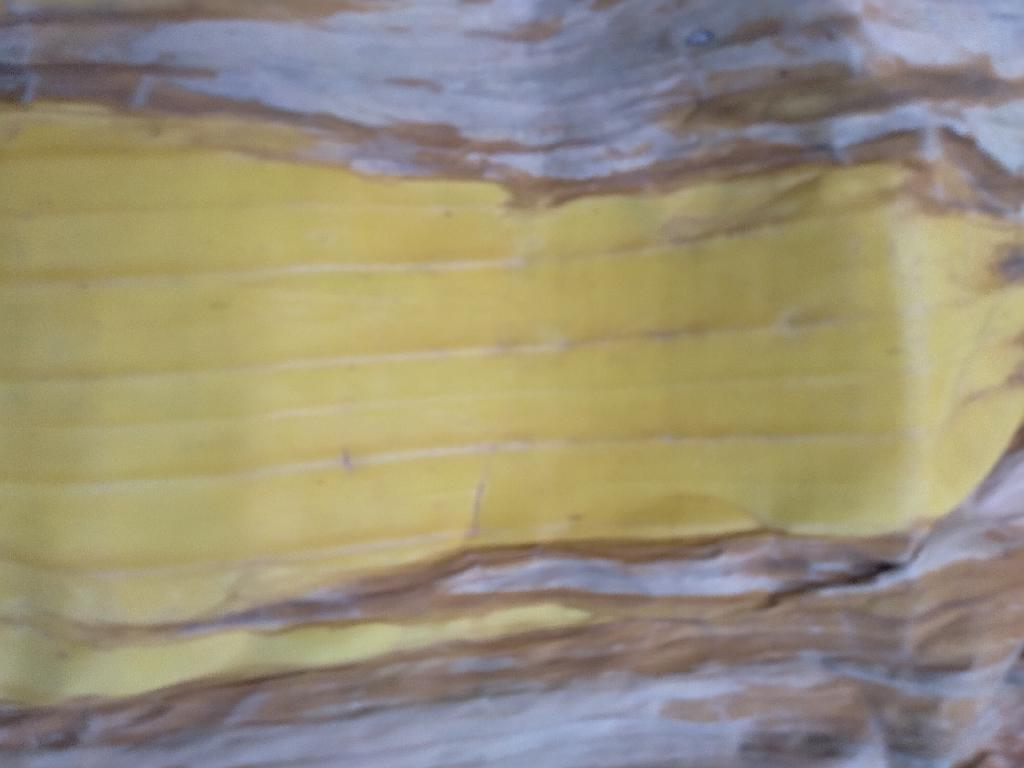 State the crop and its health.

banana, fusarium wilt race 1
